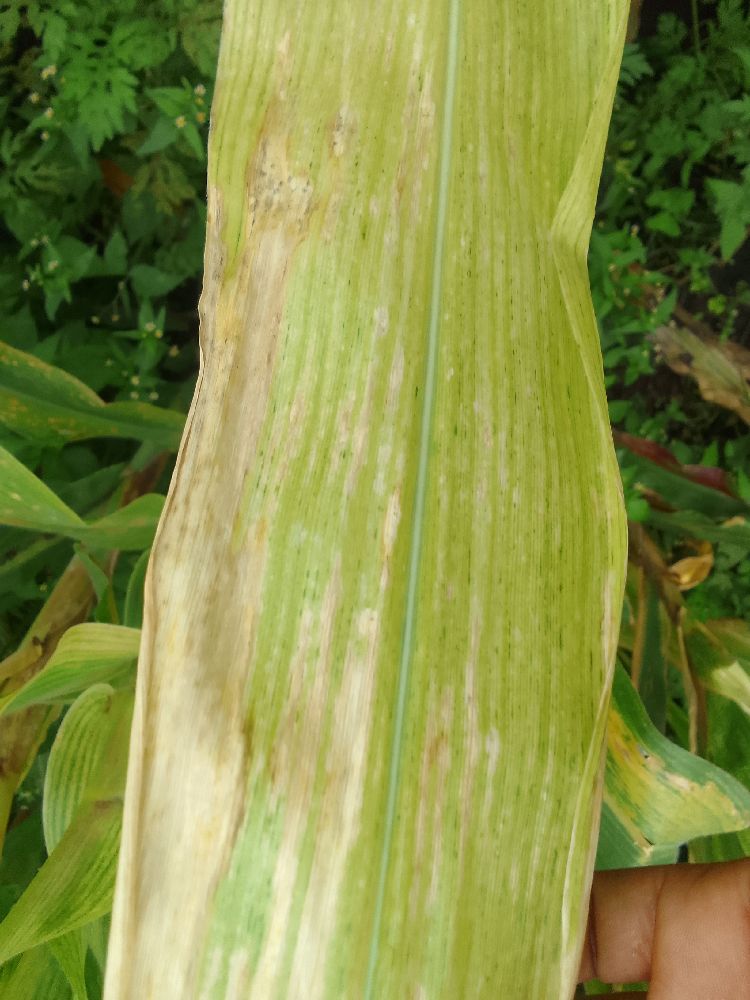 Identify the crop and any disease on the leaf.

maize, maize lethal necrosis
